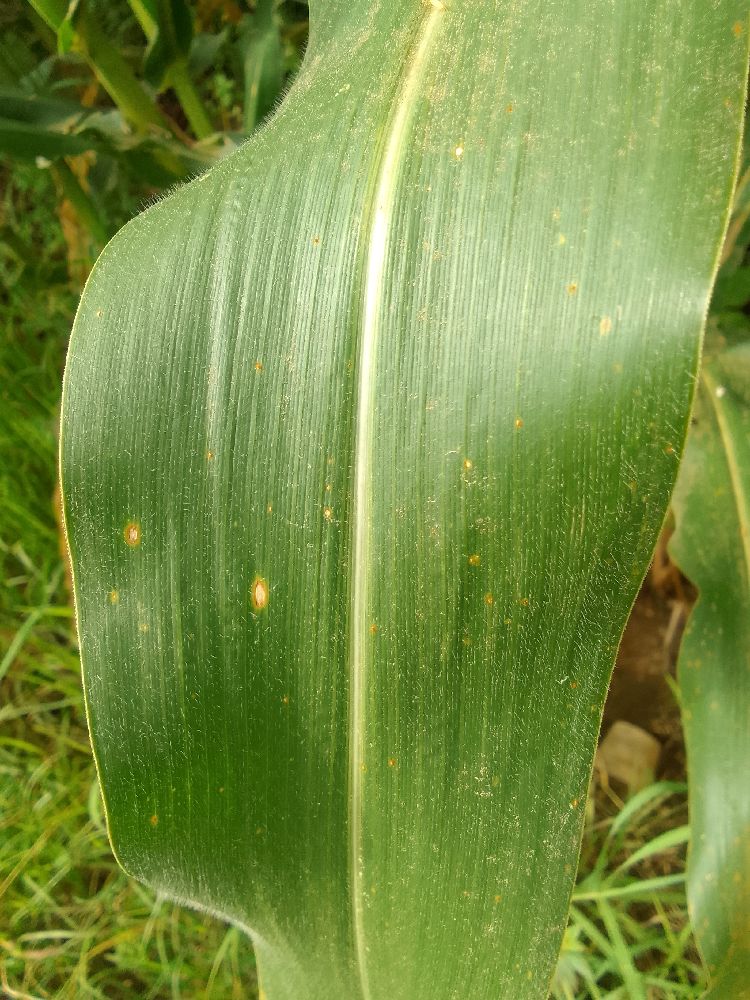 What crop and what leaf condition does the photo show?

maize, healthy
